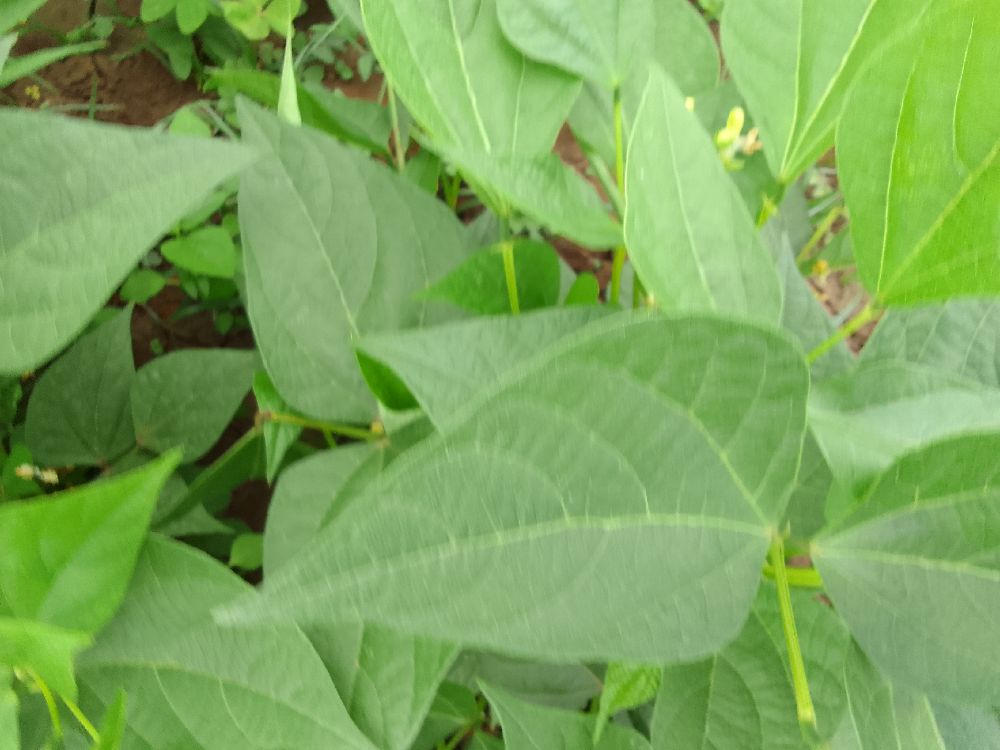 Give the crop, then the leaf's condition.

common bean, healthy
